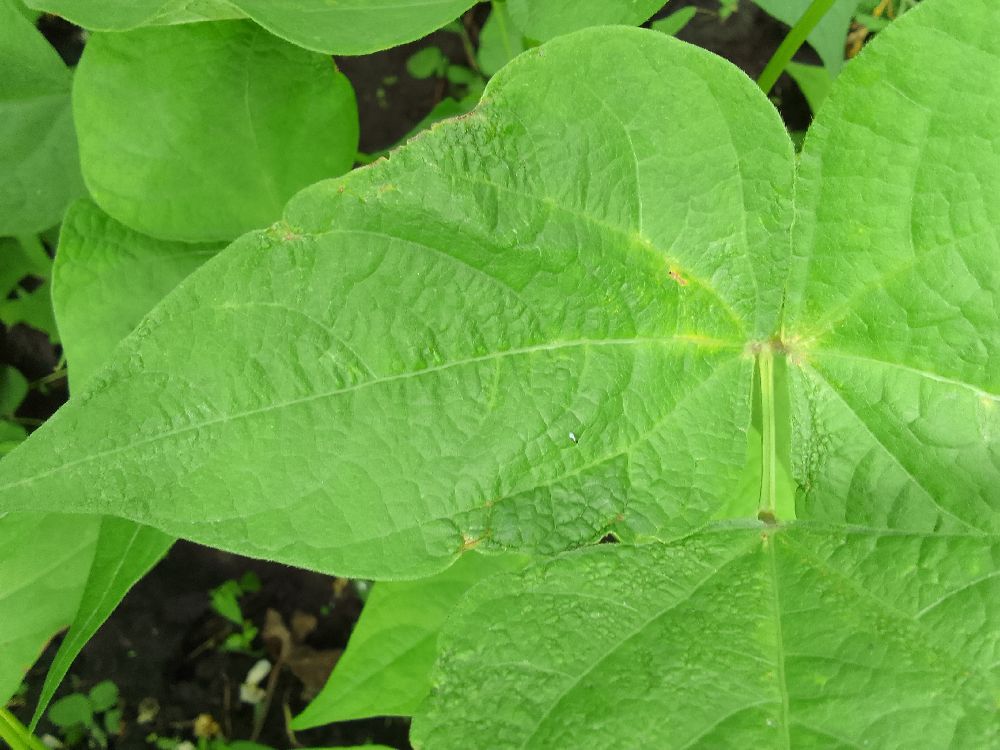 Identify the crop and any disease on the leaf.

common bean, healthy
